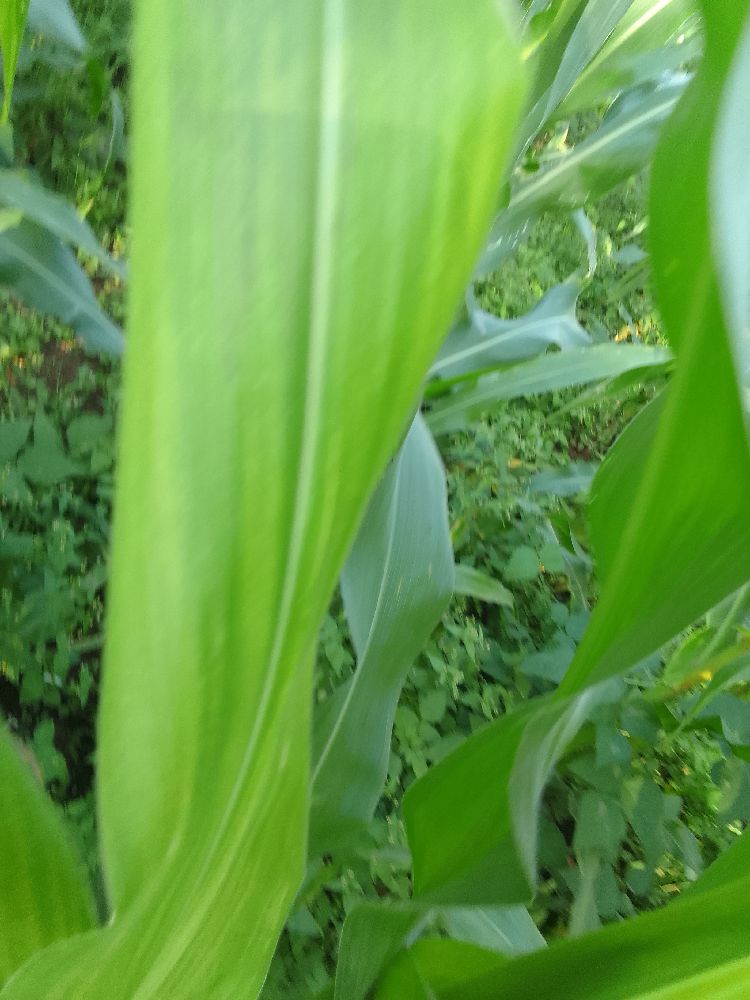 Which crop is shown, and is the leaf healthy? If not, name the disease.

maize, maize lethal necrosis
